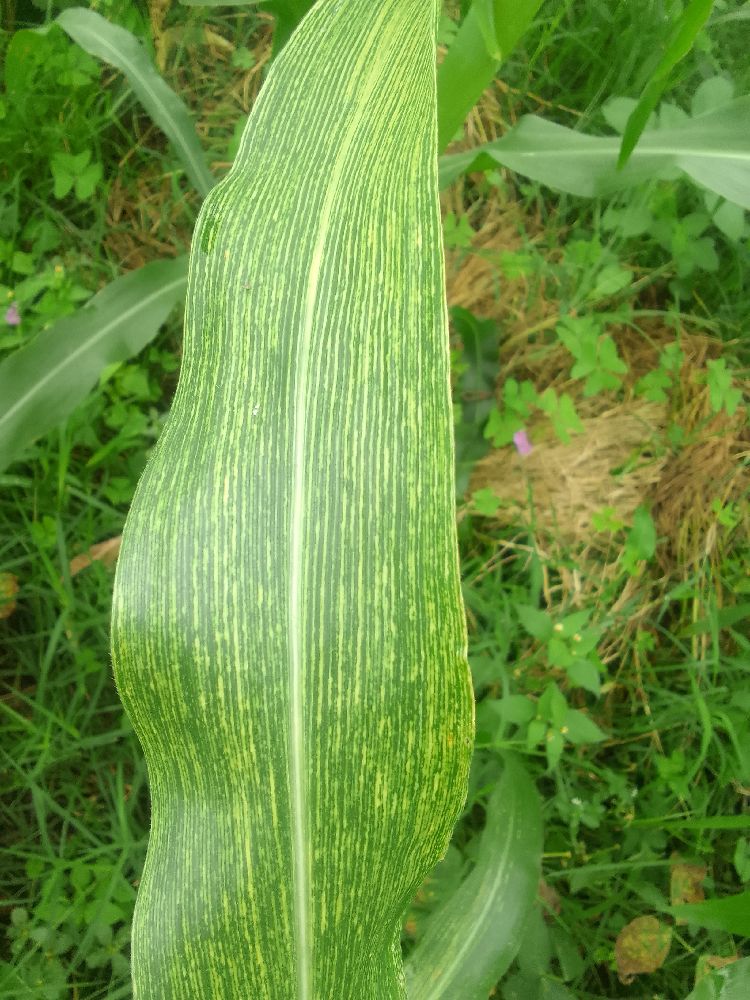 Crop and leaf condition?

maize, maize streak virus
